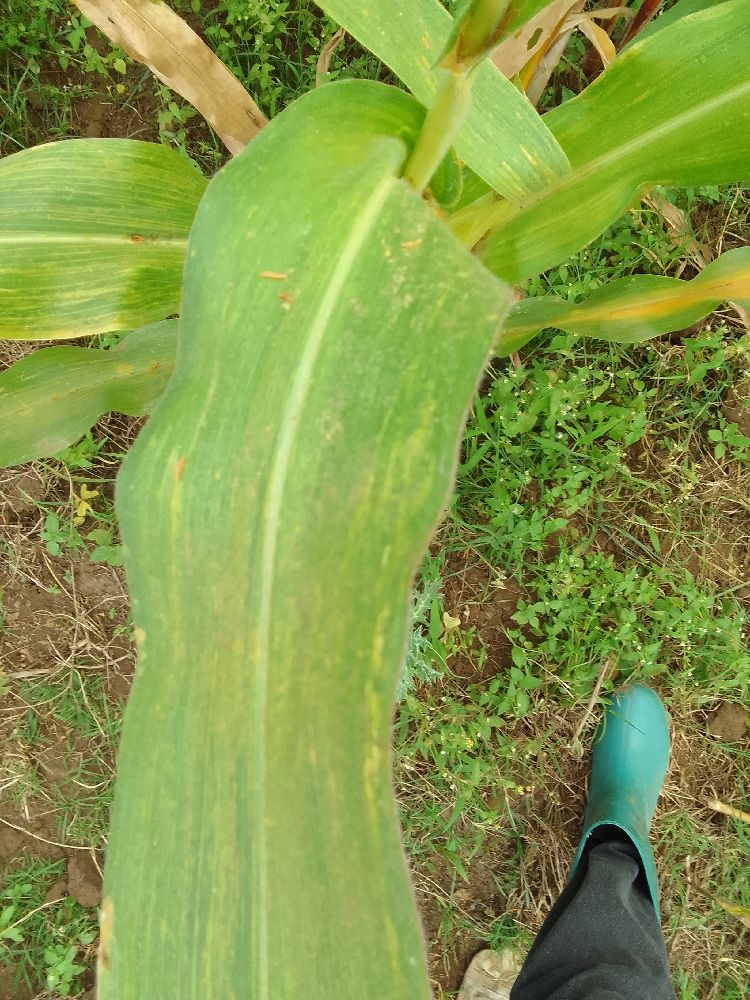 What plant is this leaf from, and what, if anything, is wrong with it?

maize, maize lethal necrosis
